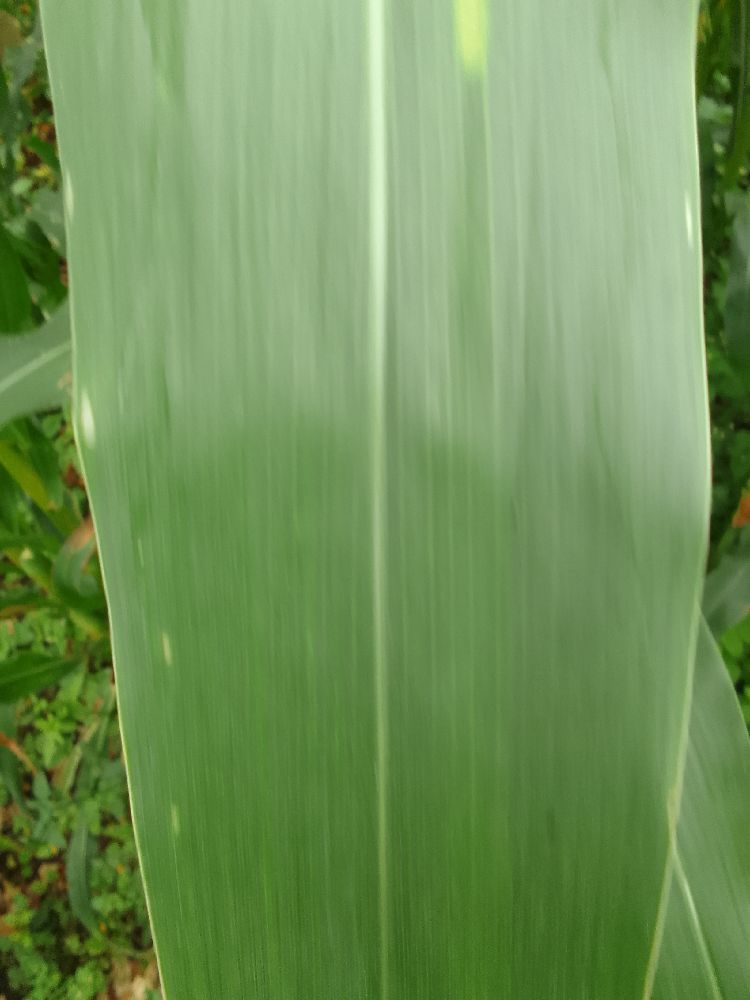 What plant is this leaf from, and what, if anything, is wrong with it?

maize, healthy
